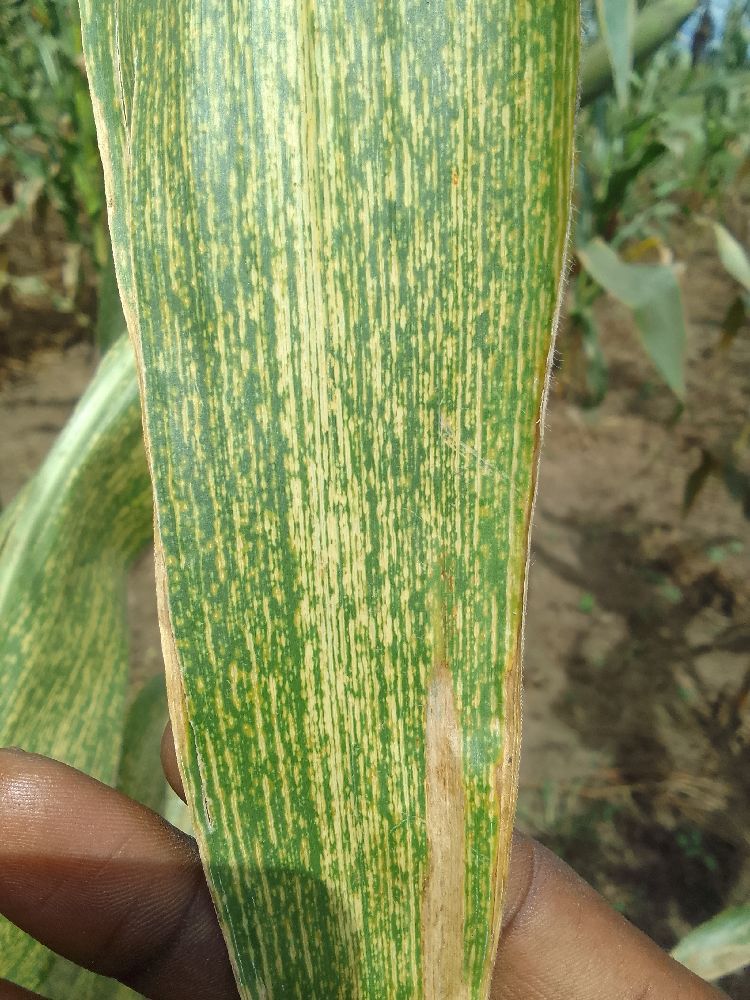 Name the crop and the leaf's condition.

maize, maize streak virus
